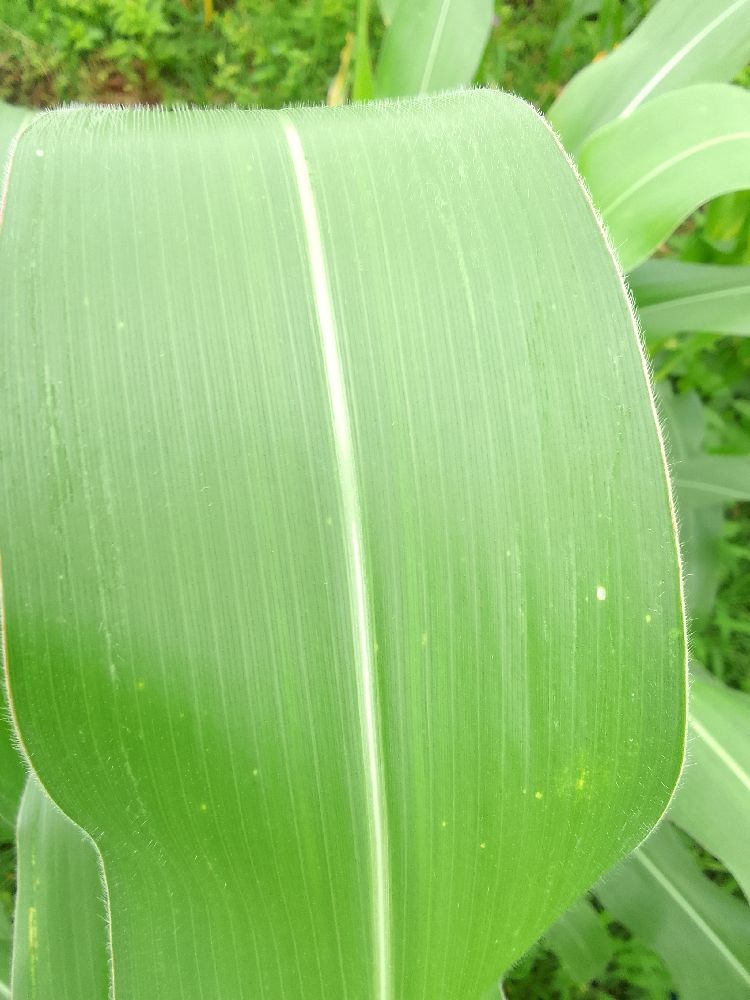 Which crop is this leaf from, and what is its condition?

maize, healthy
